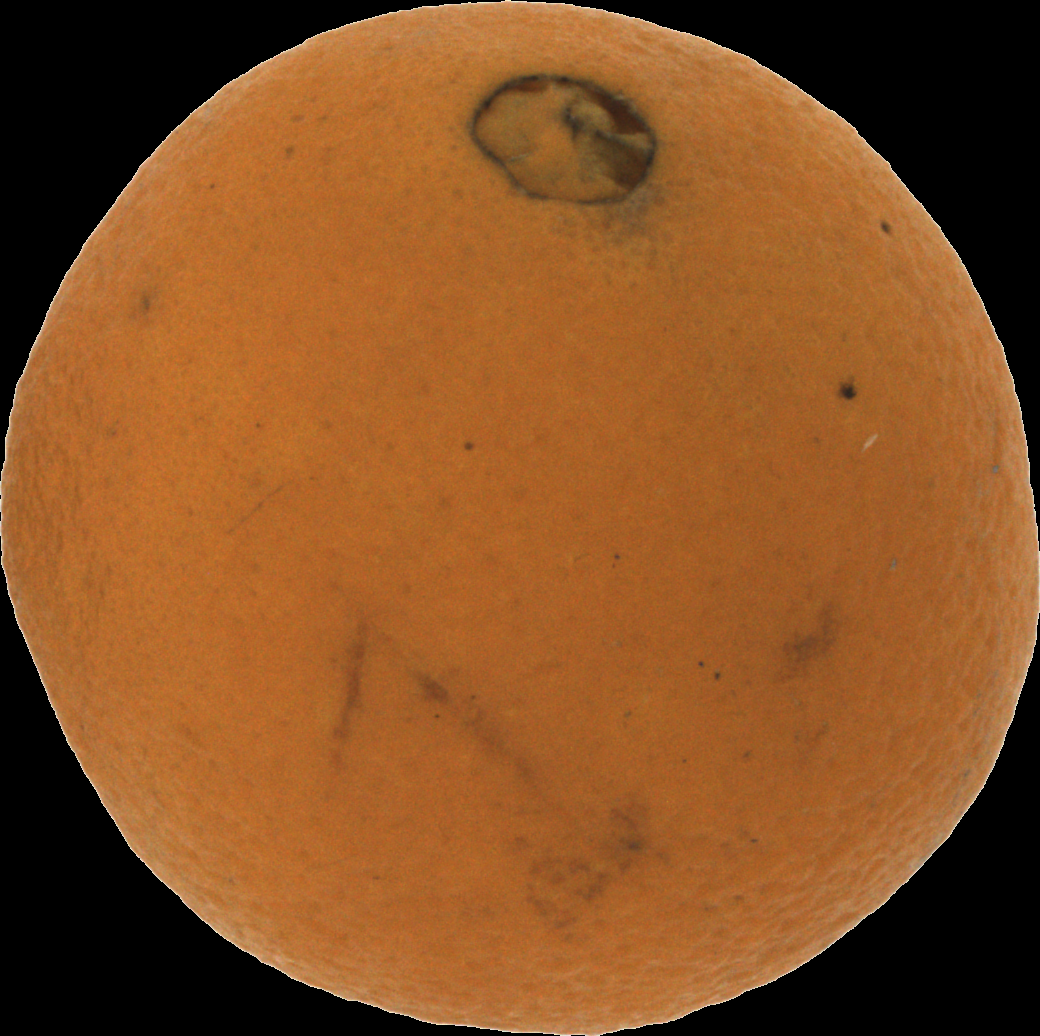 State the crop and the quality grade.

orange, bad
